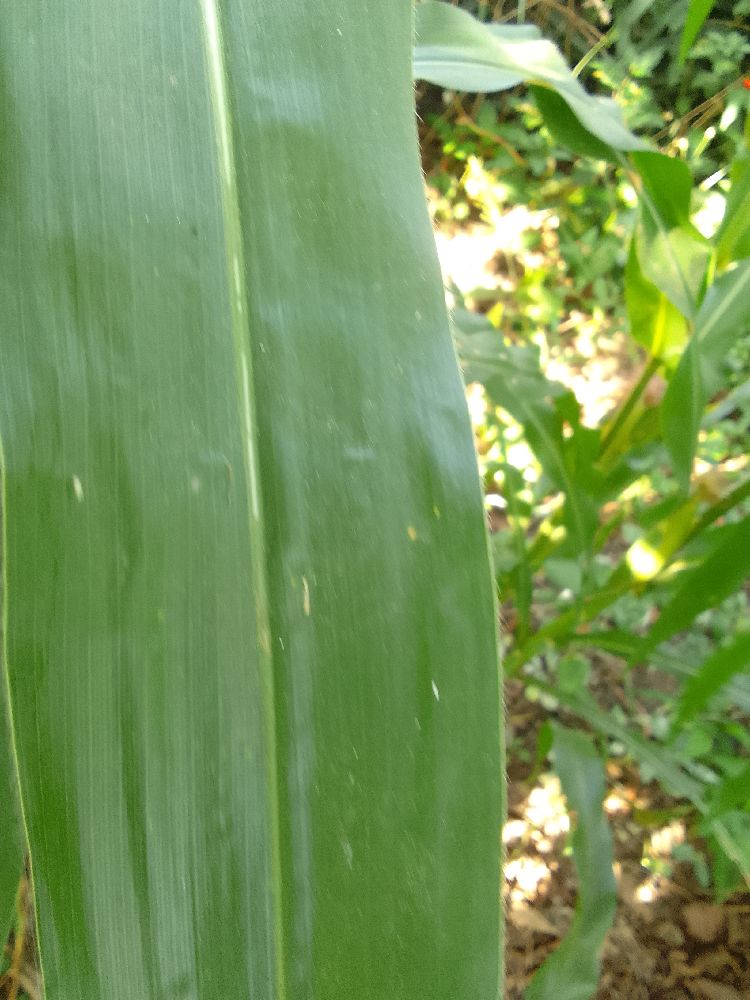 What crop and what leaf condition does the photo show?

maize, healthy
